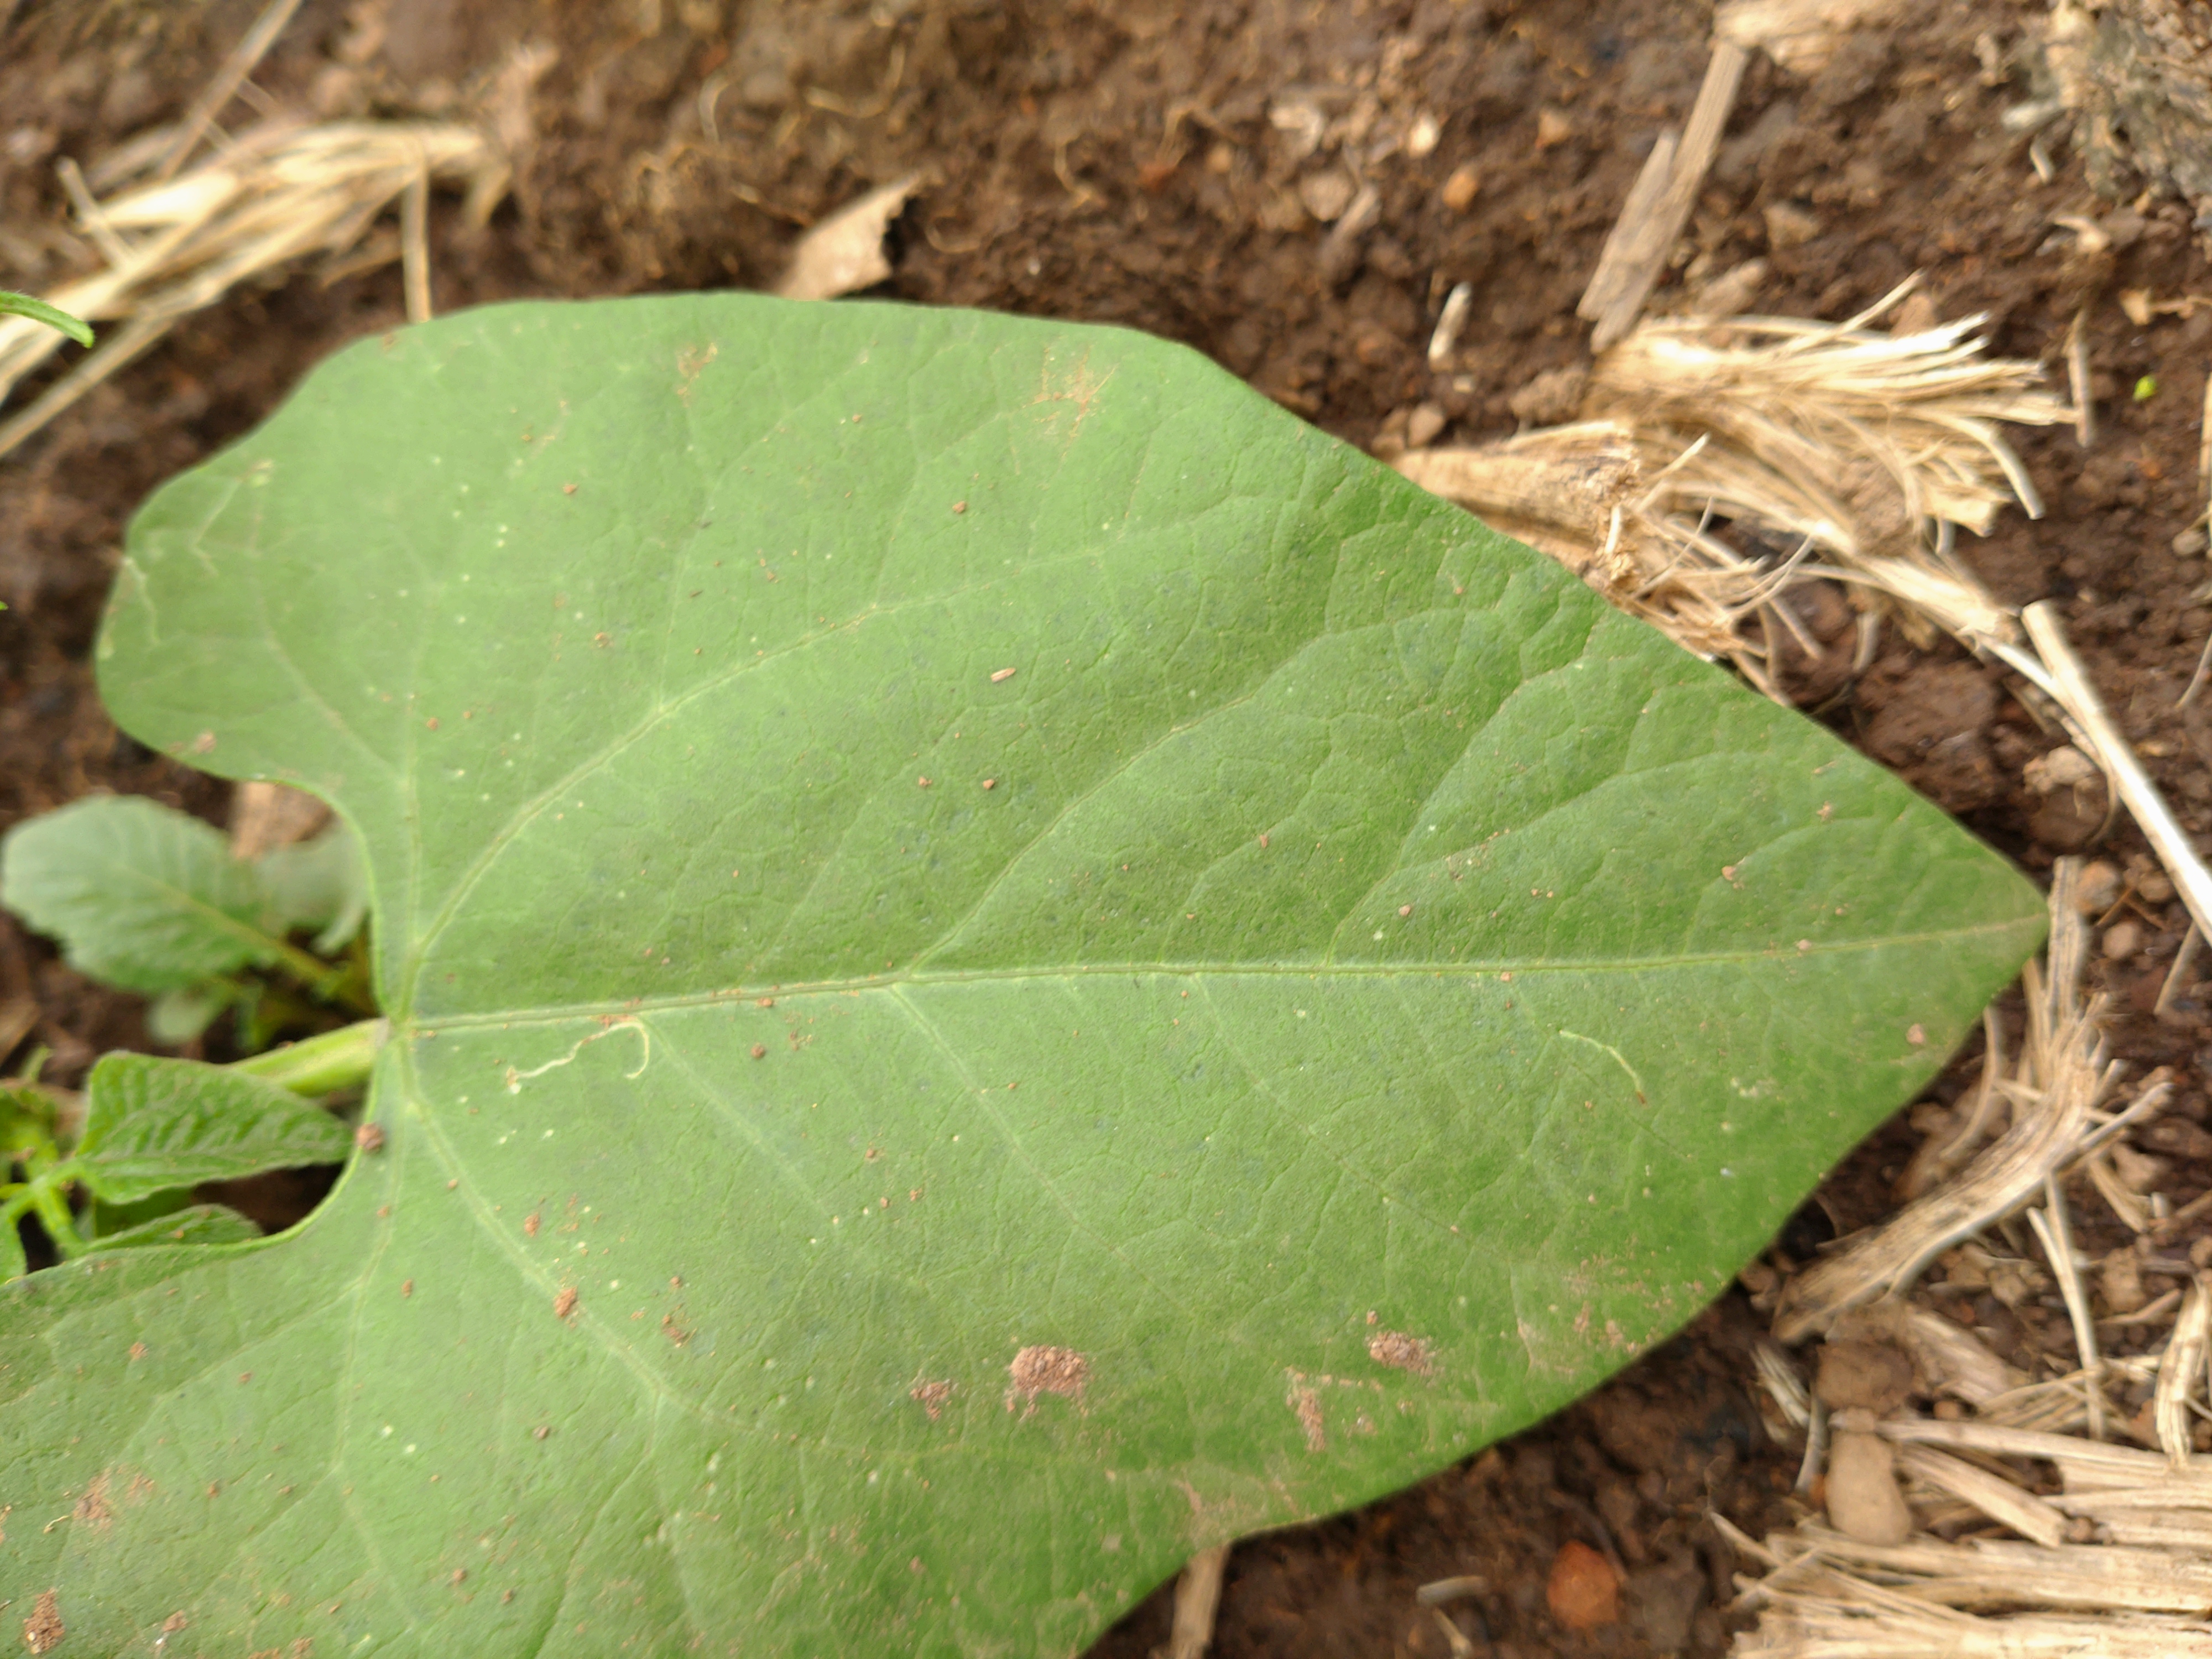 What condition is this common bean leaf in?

healthy
